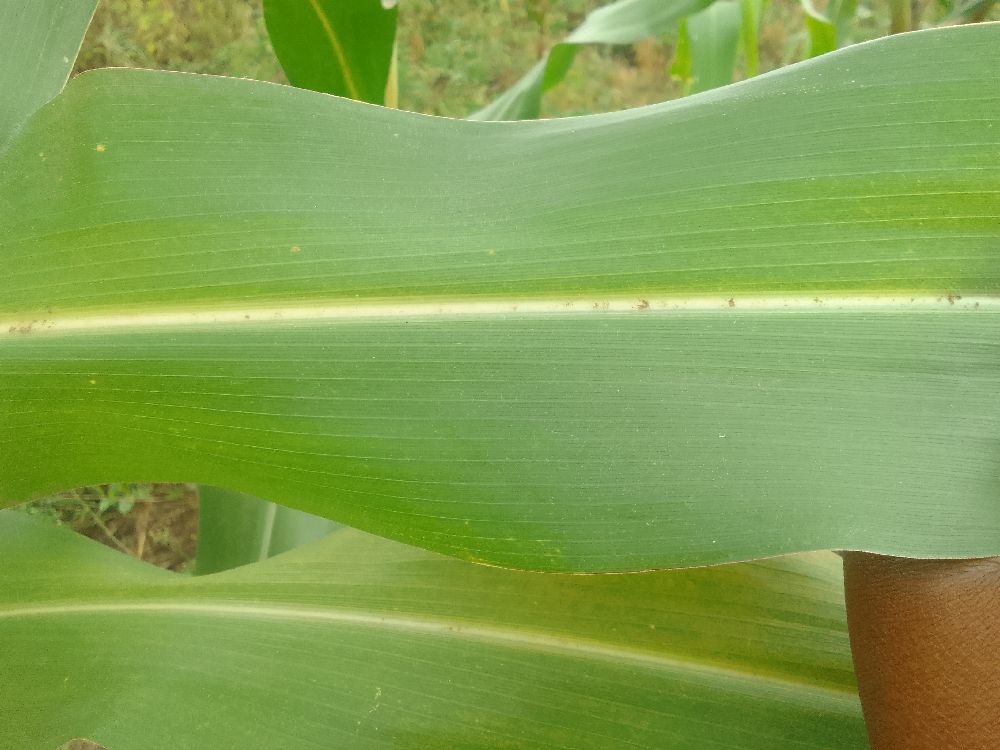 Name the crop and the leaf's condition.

maize, healthy
